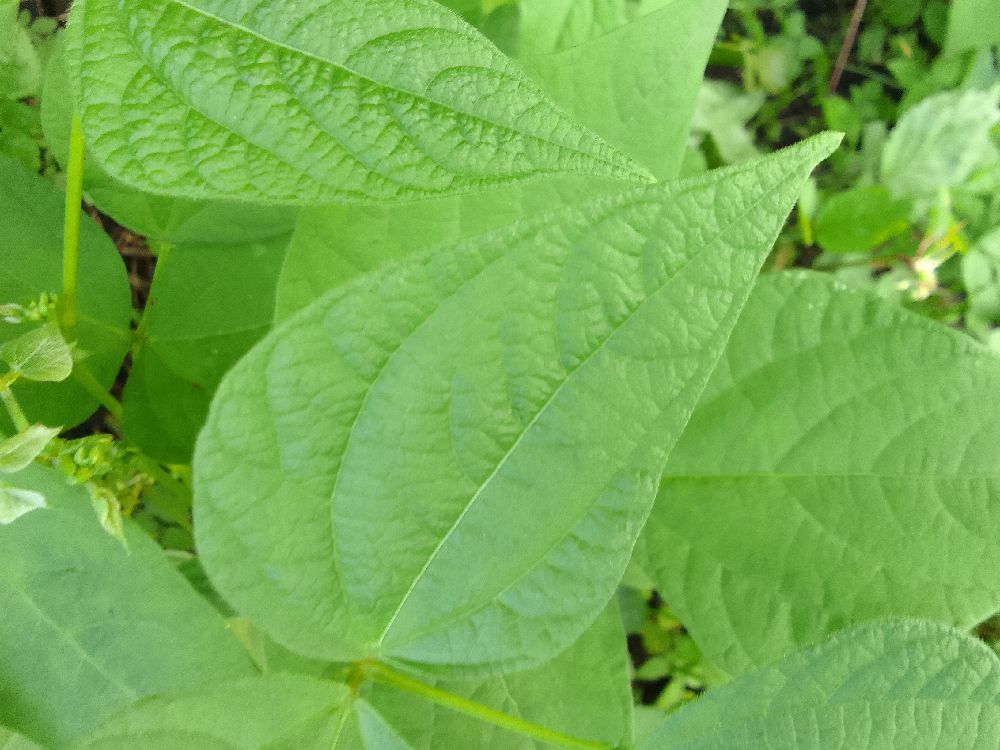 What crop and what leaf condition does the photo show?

common bean, healthy
